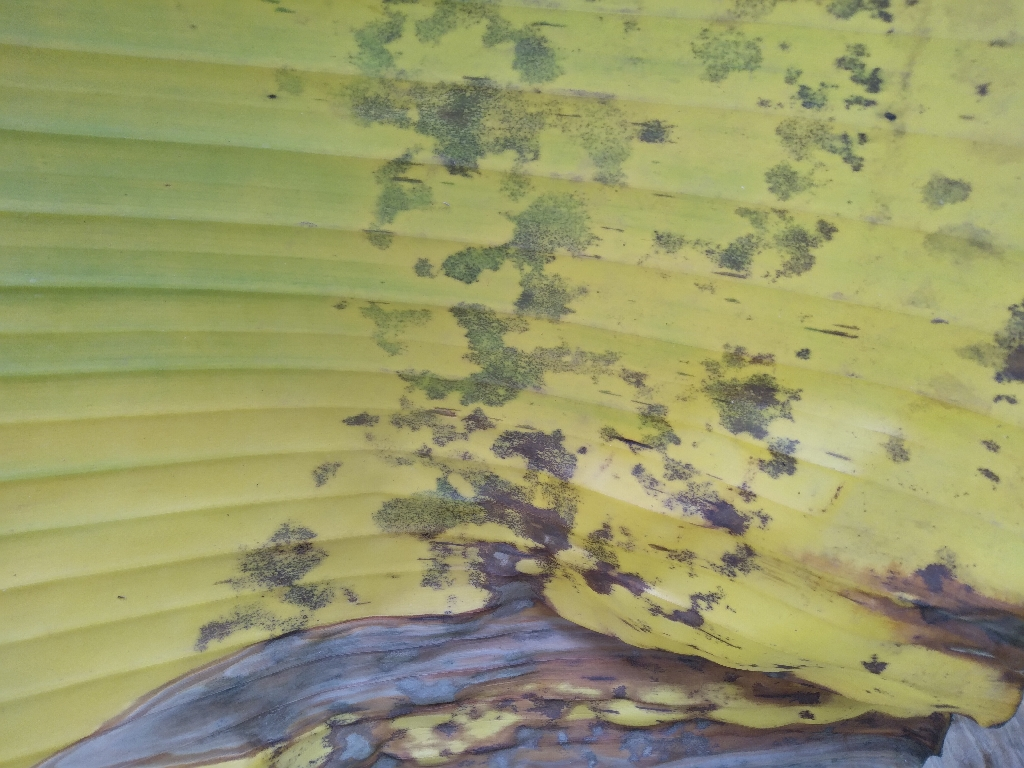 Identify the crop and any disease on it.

banana, black sigatoka
